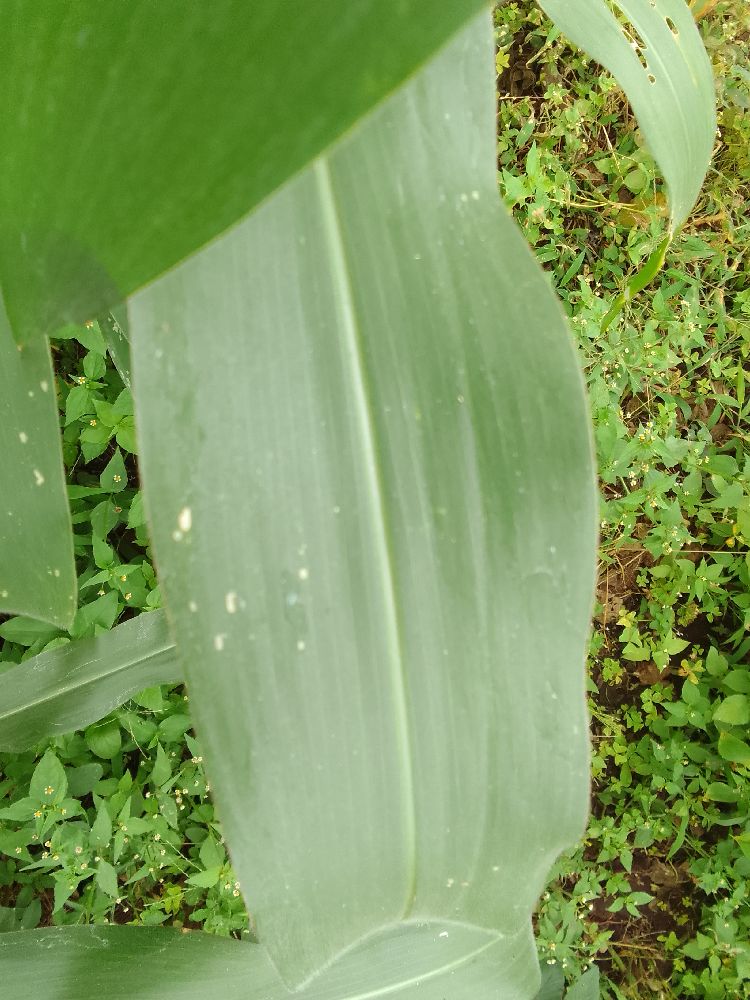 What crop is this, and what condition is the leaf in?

maize, healthy
